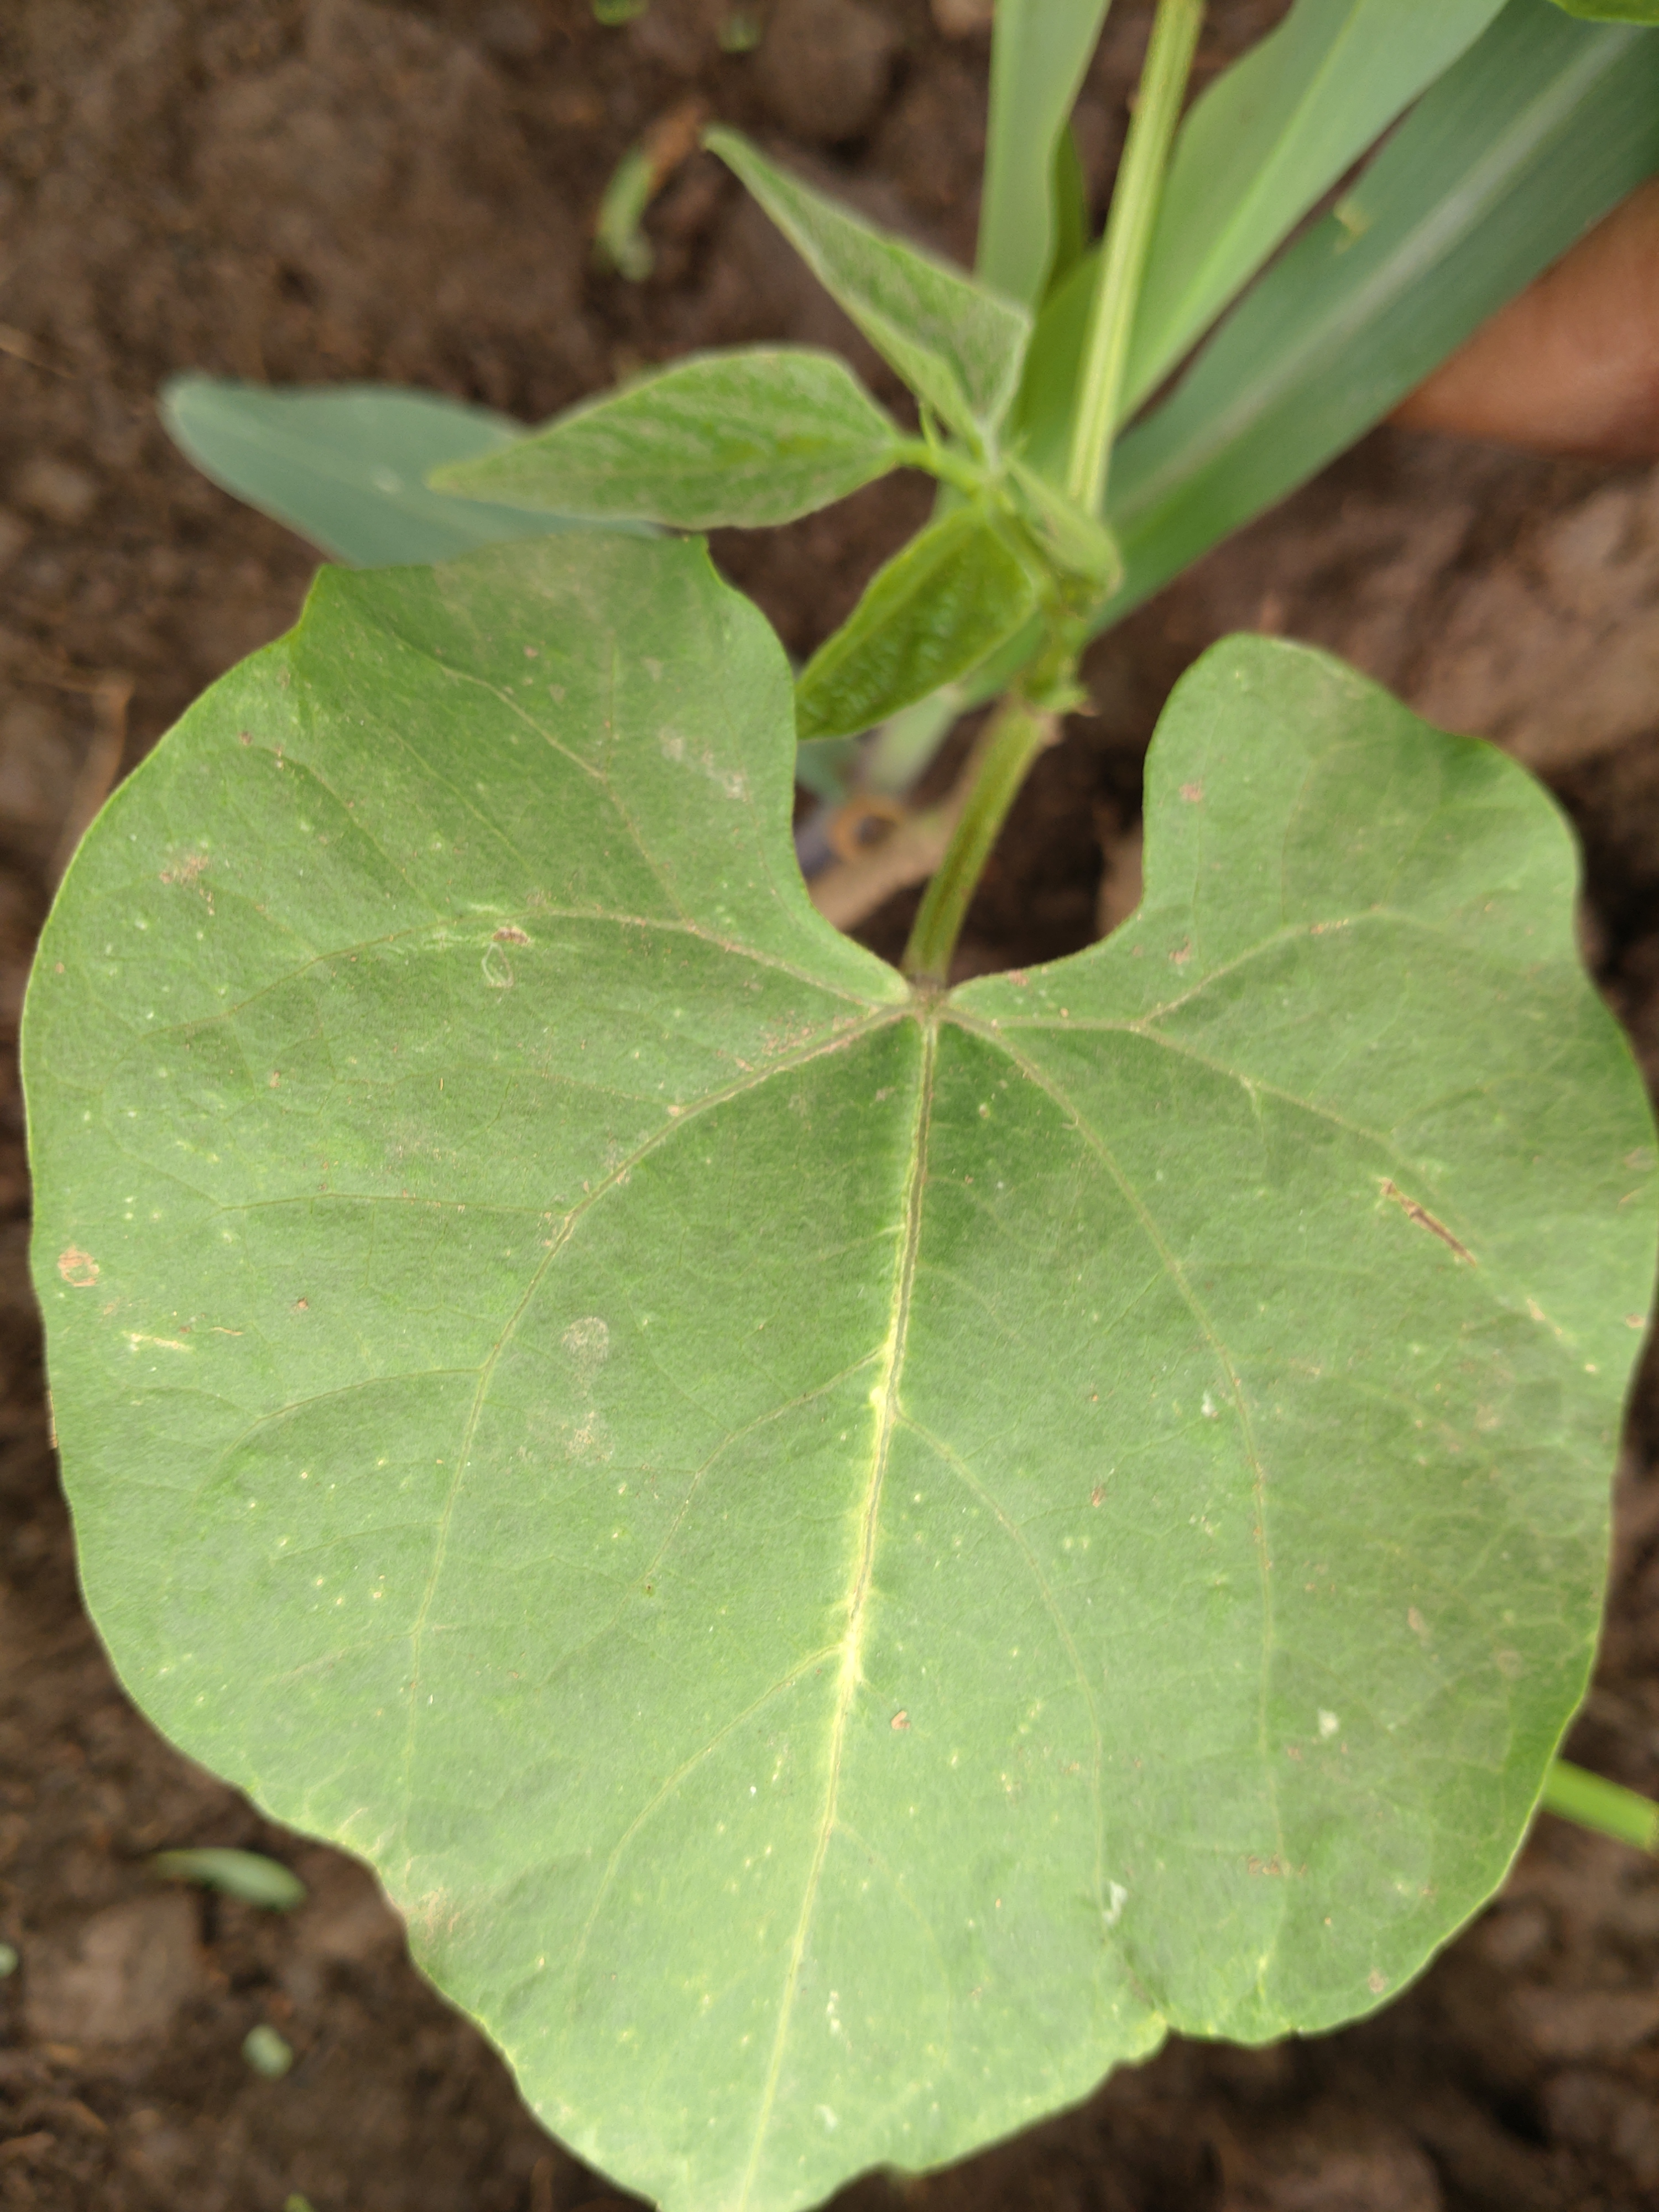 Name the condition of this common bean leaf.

healthy
